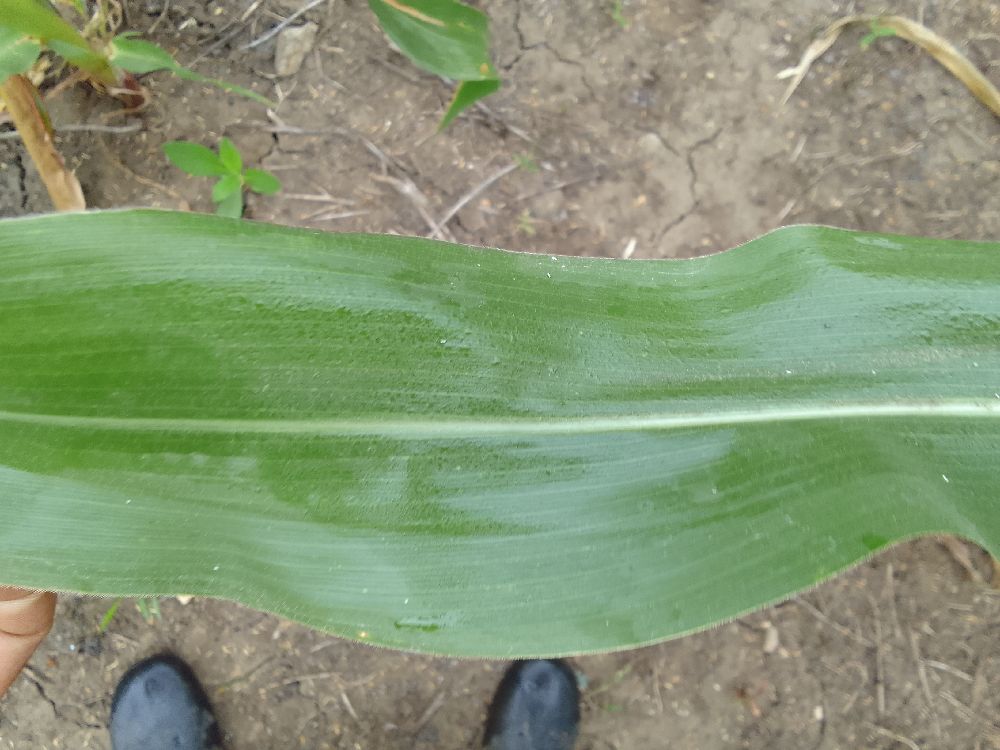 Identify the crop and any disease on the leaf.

maize, healthy
